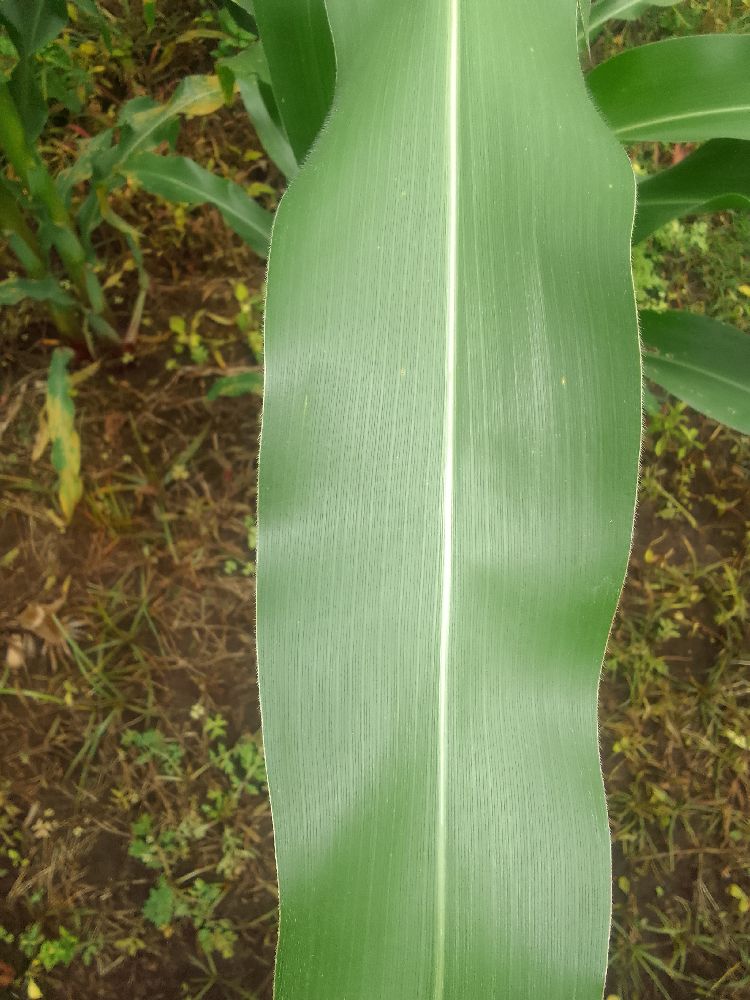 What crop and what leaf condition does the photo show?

maize, healthy
